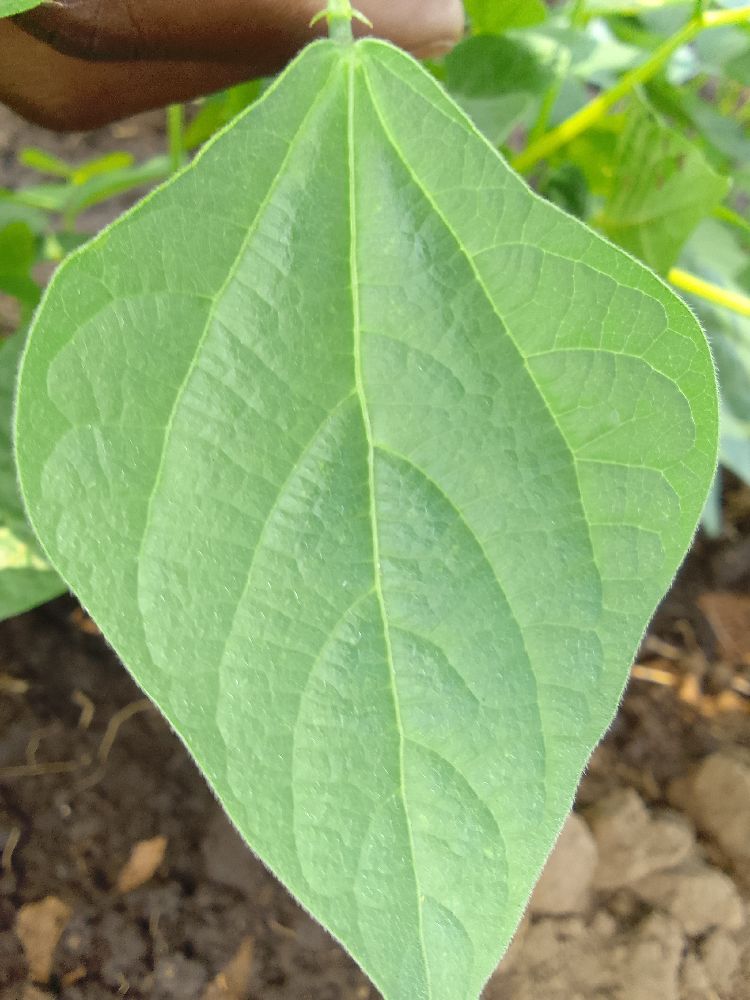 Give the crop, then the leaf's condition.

common bean, healthy
